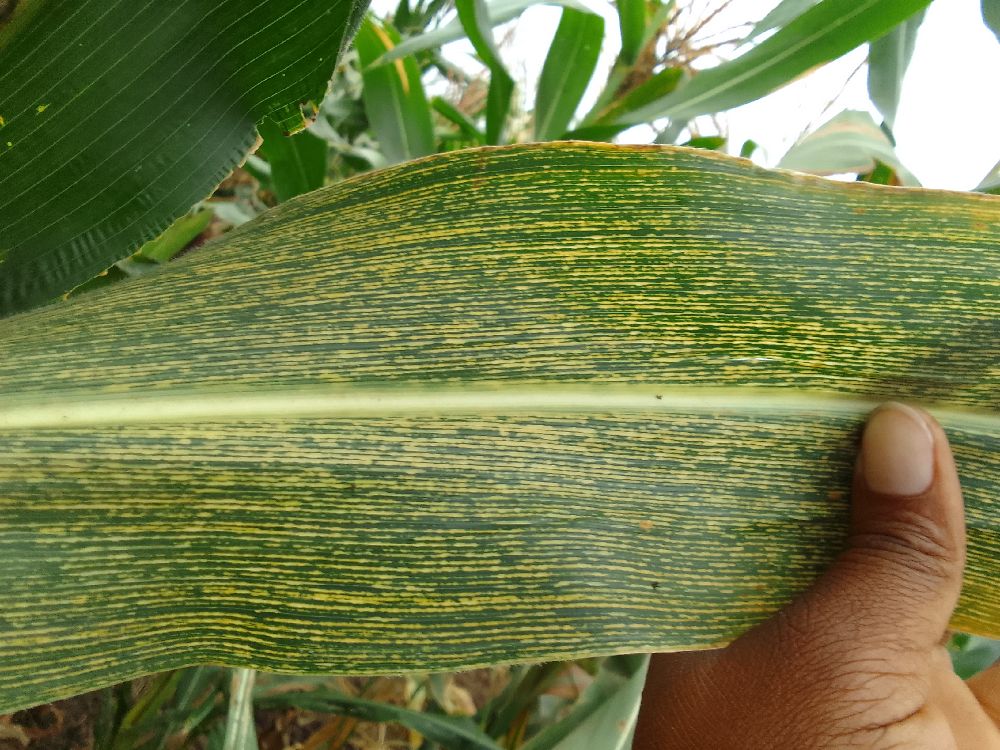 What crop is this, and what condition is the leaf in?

maize, maize streak virus
